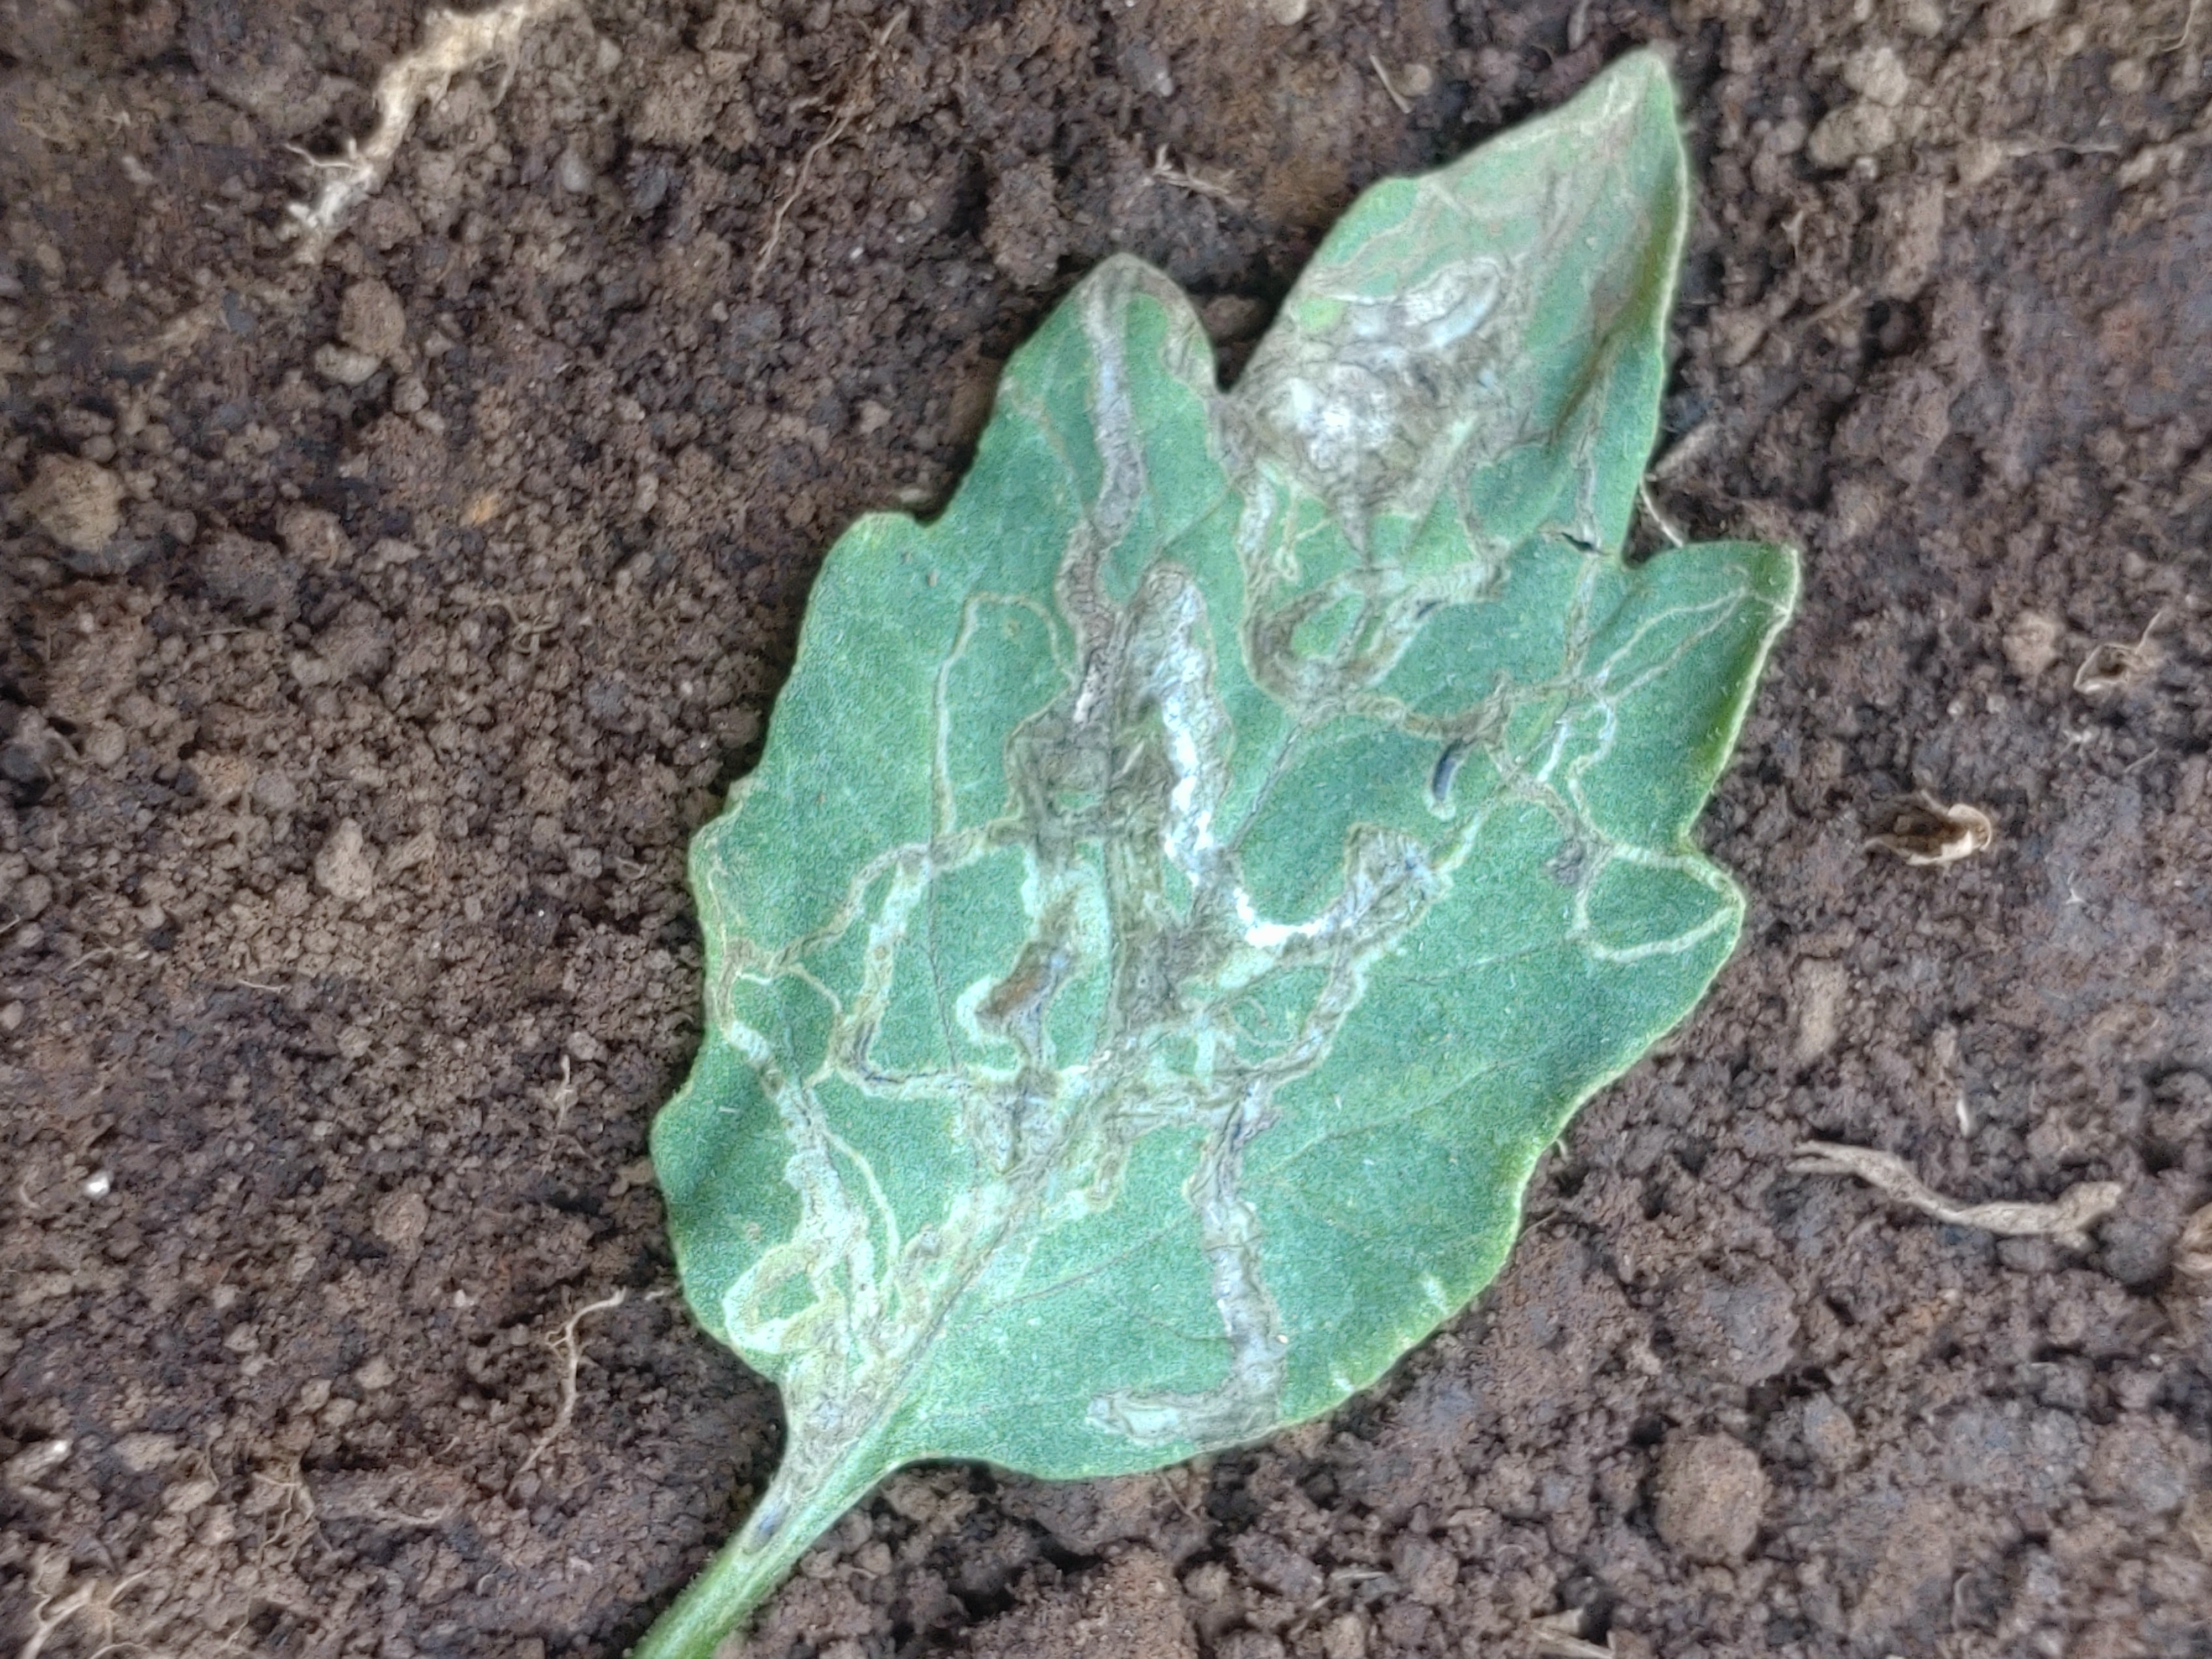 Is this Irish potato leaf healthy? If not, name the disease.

late blight
